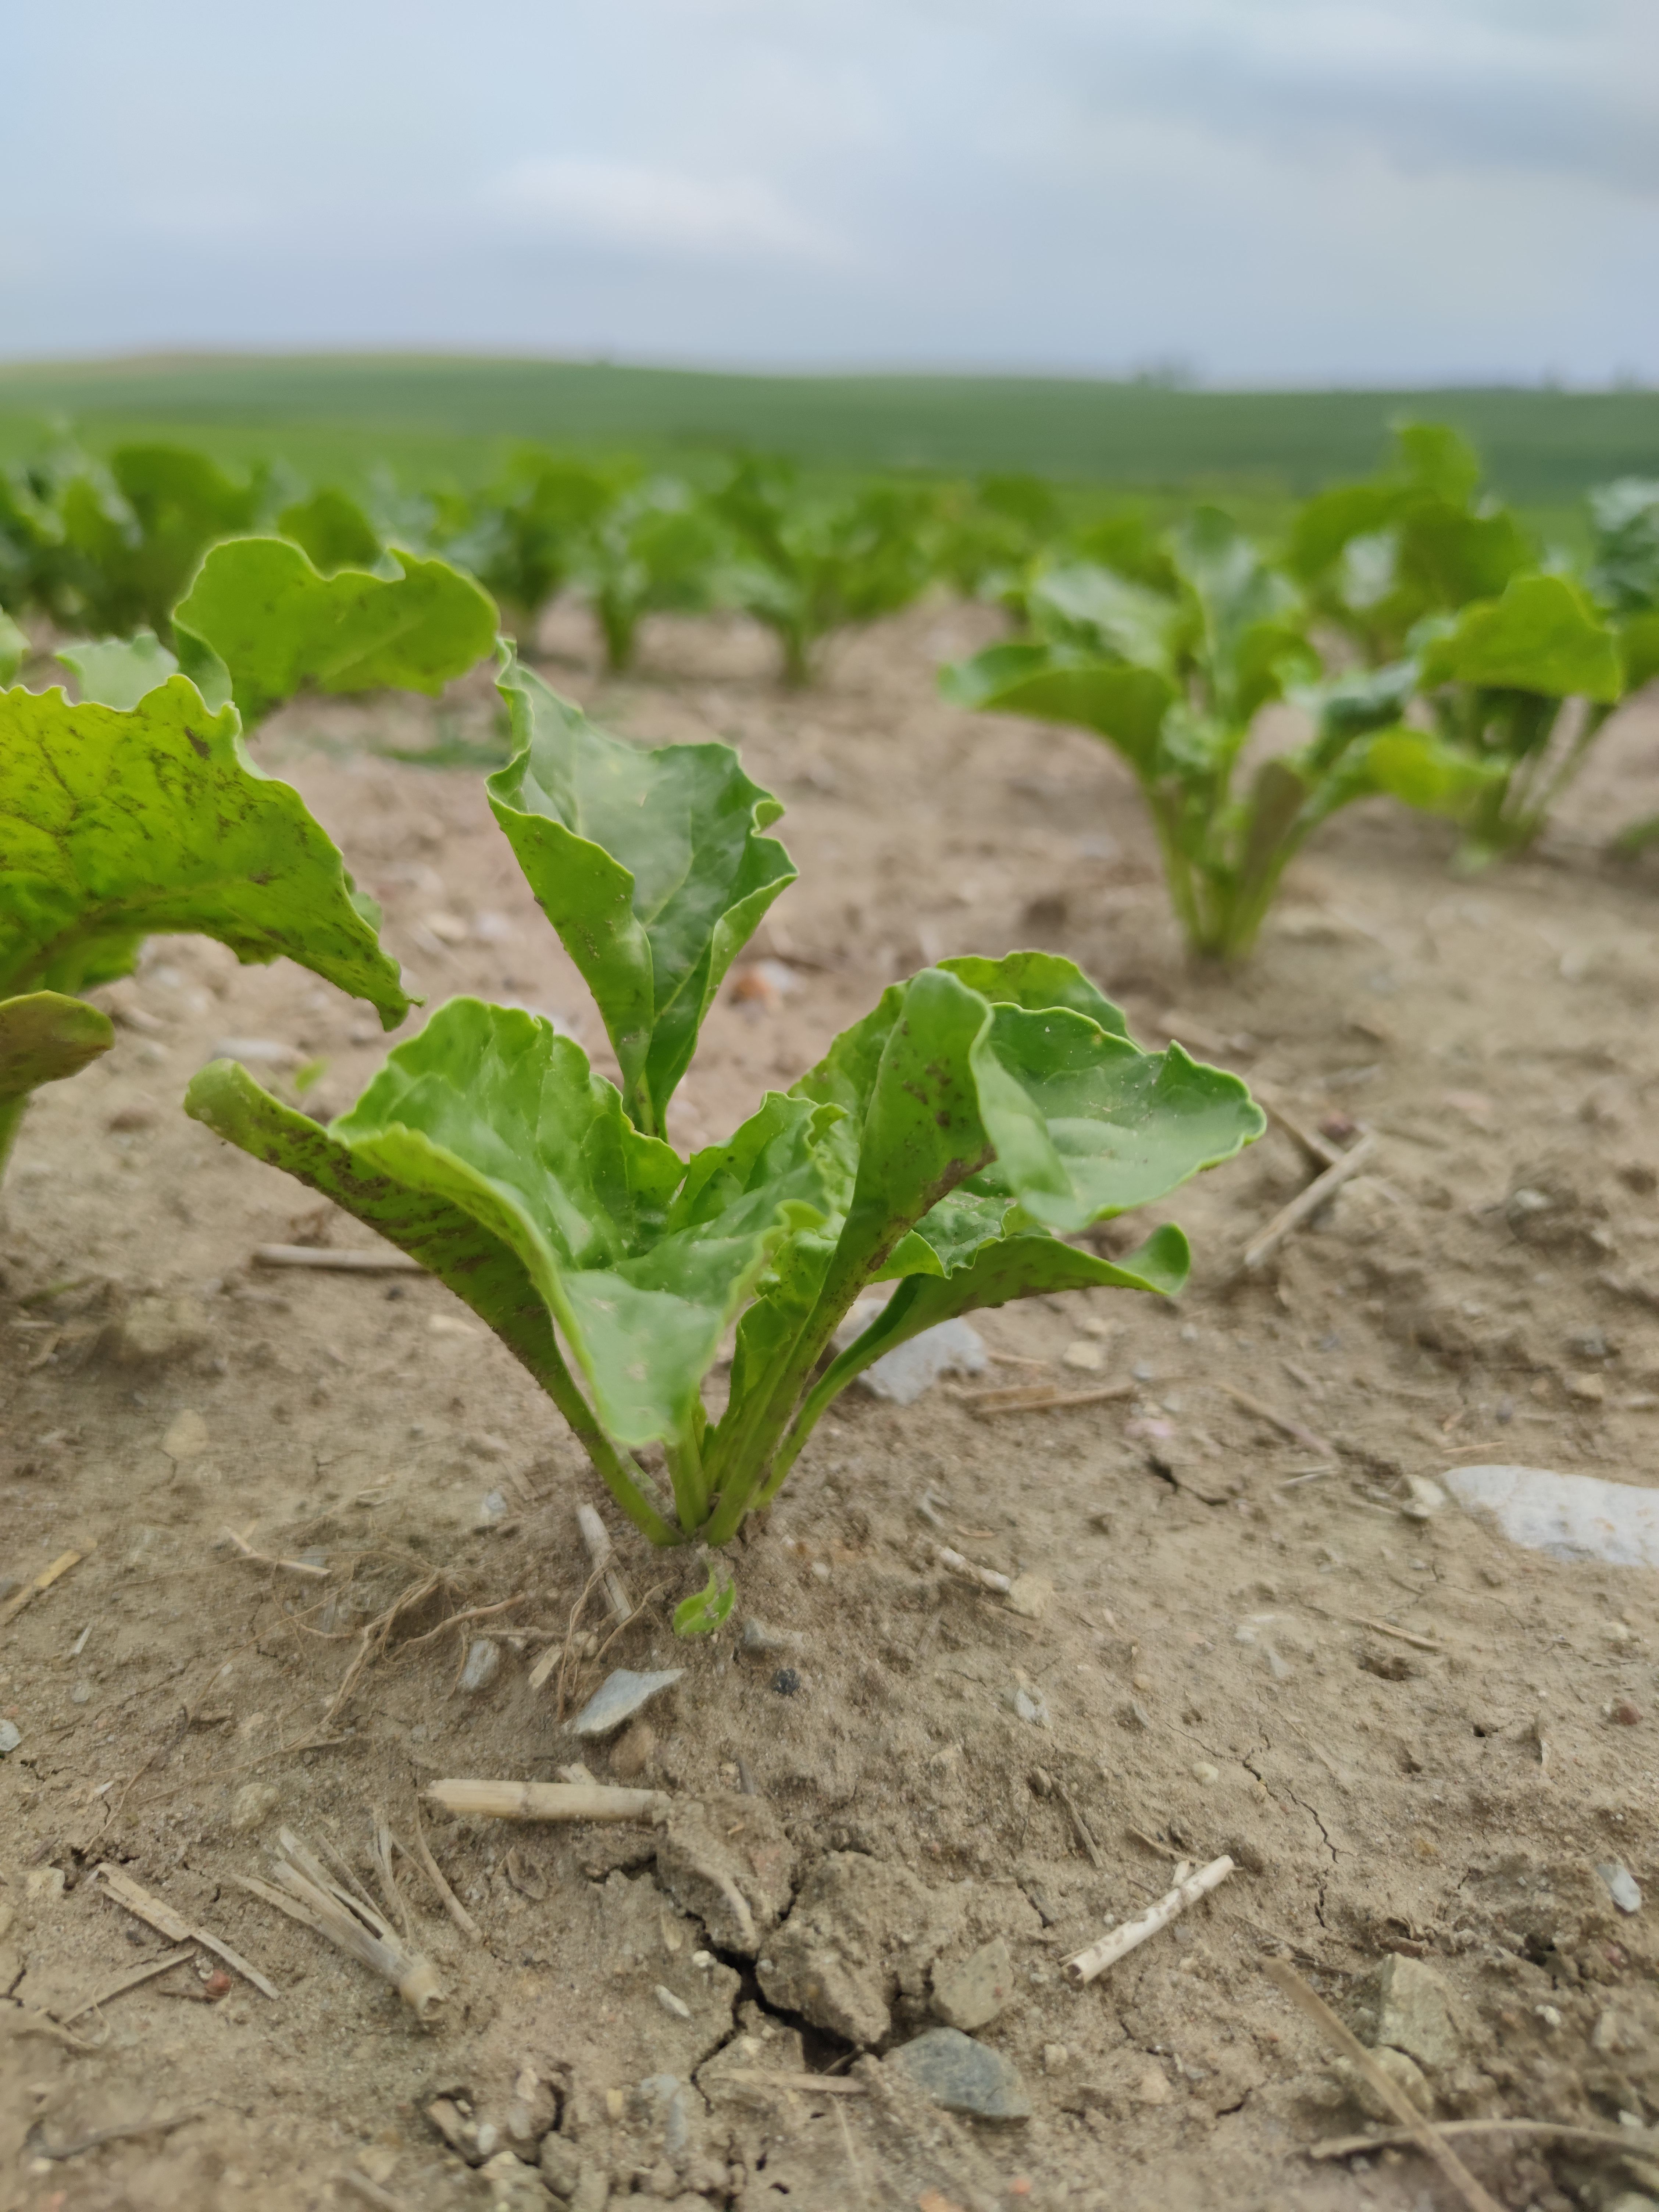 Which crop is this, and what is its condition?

beet, unaffected
